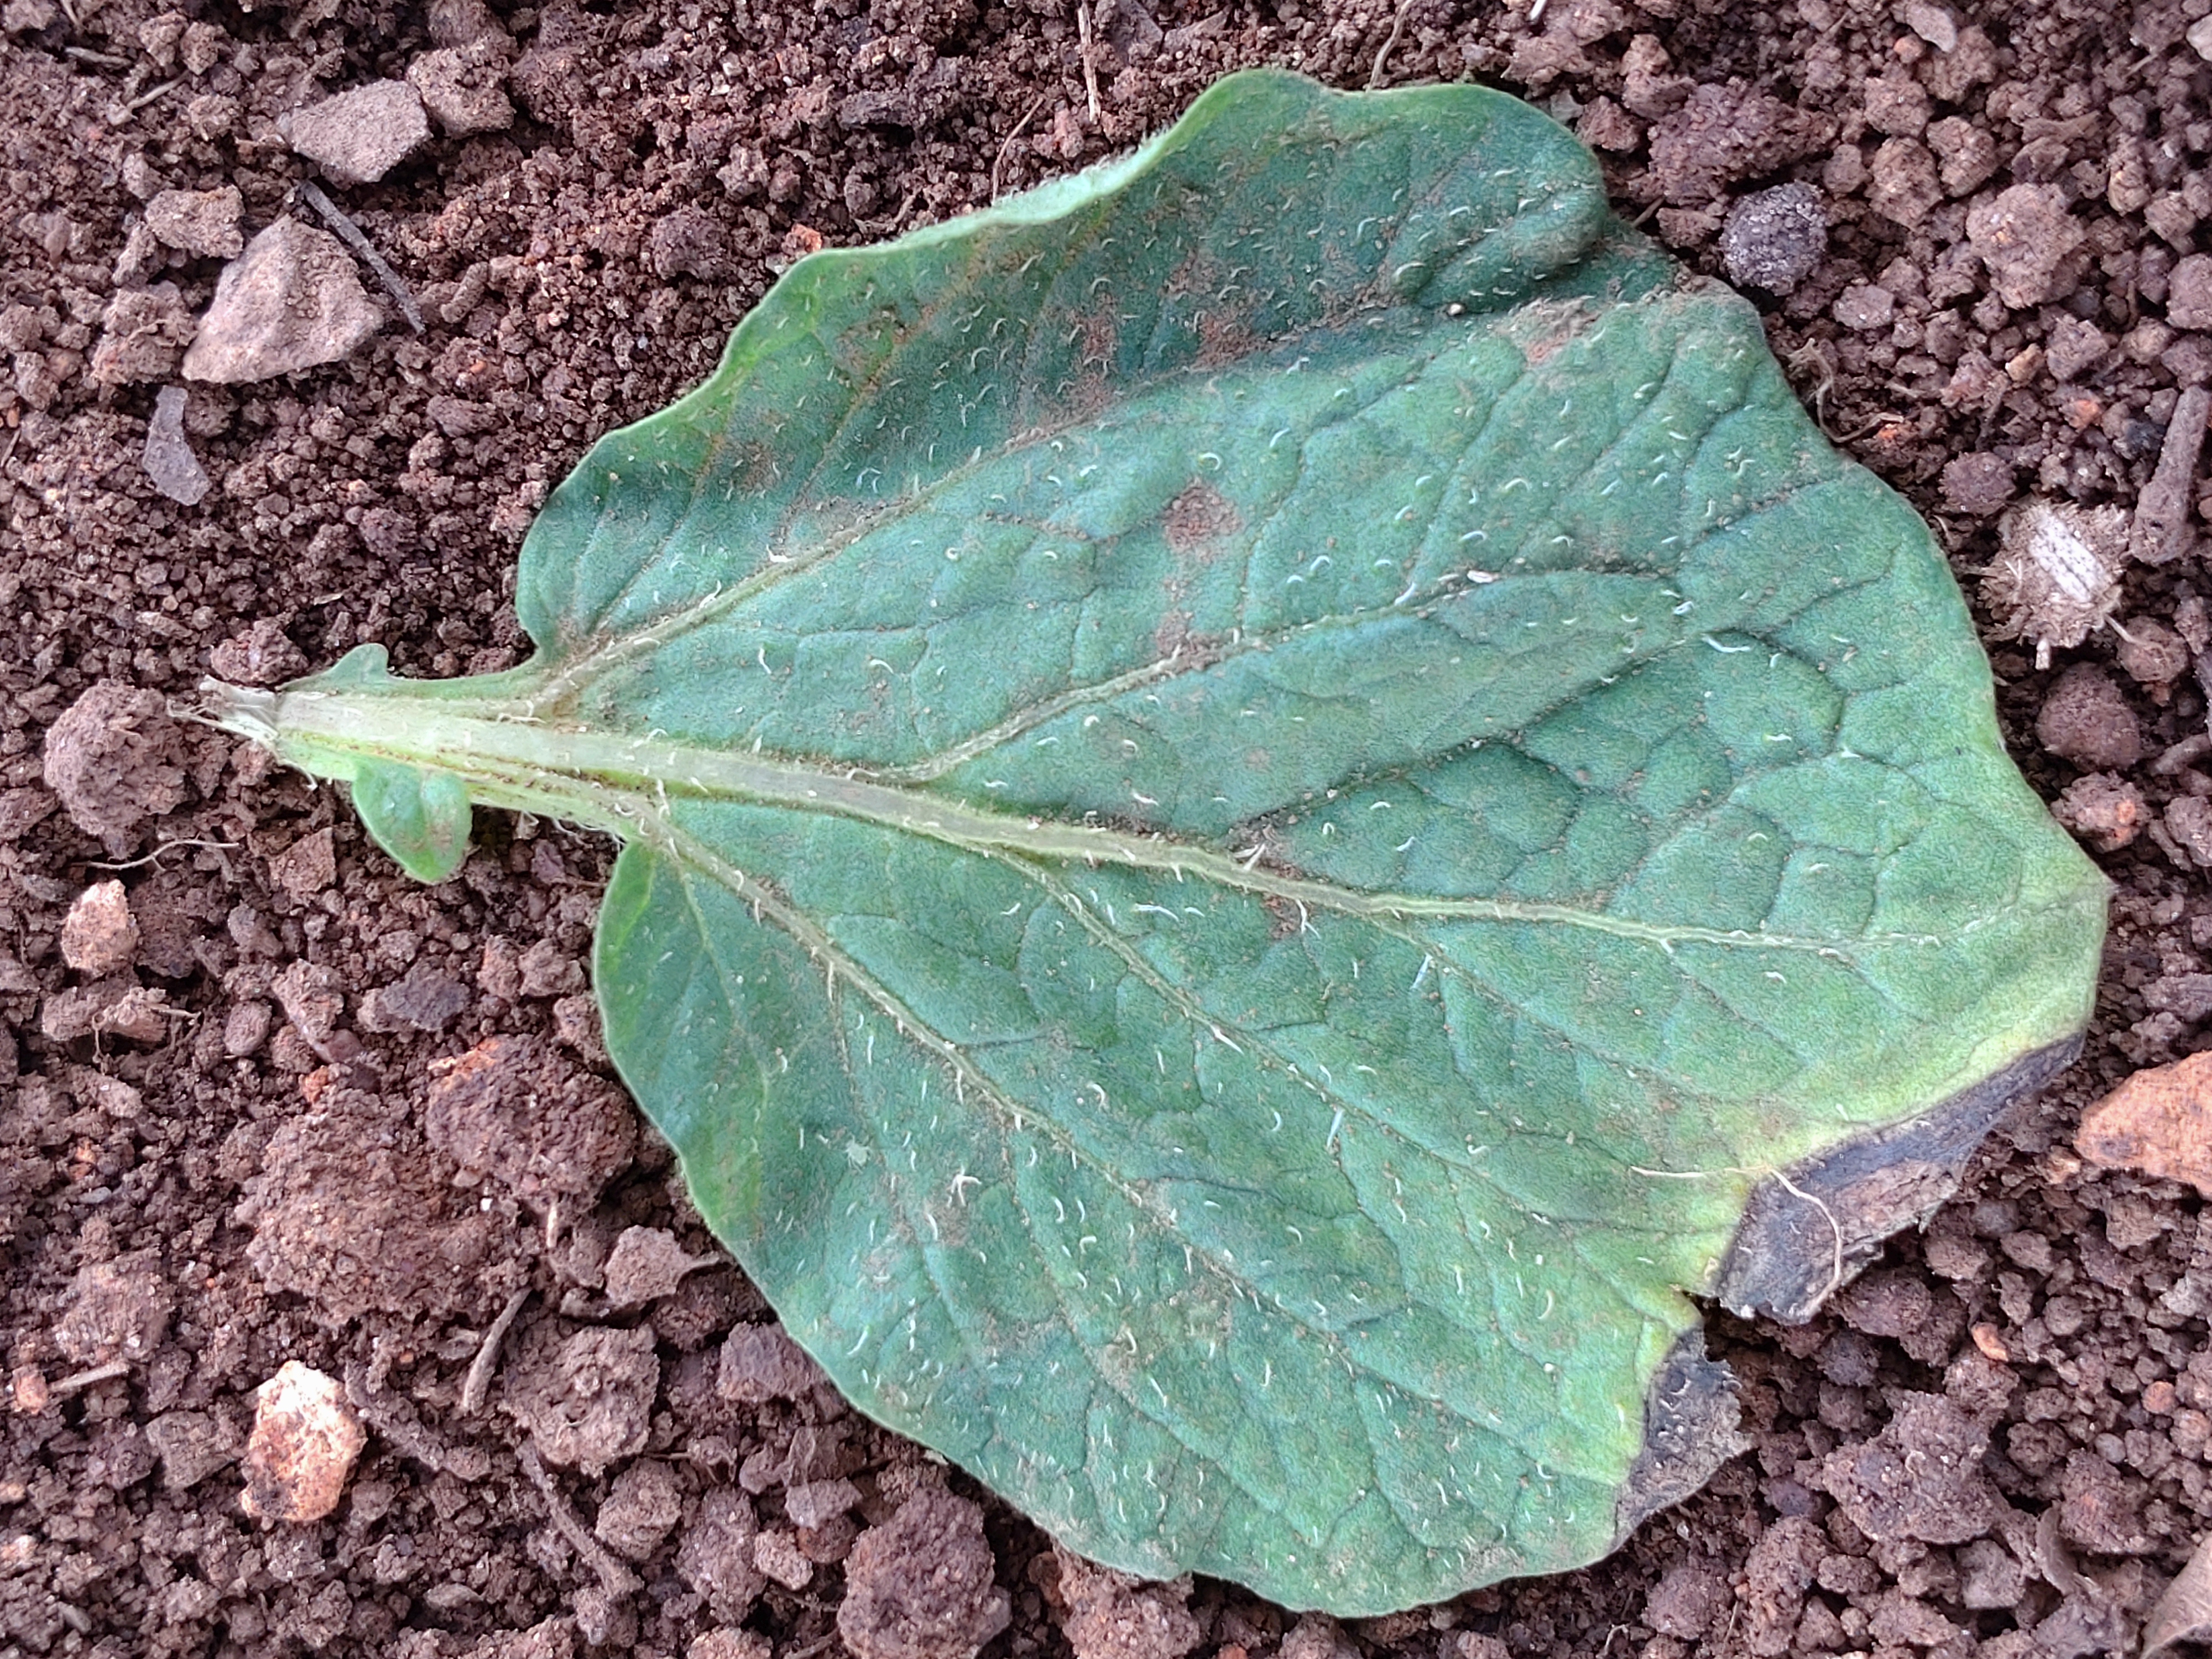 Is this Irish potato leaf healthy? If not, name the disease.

early blight
